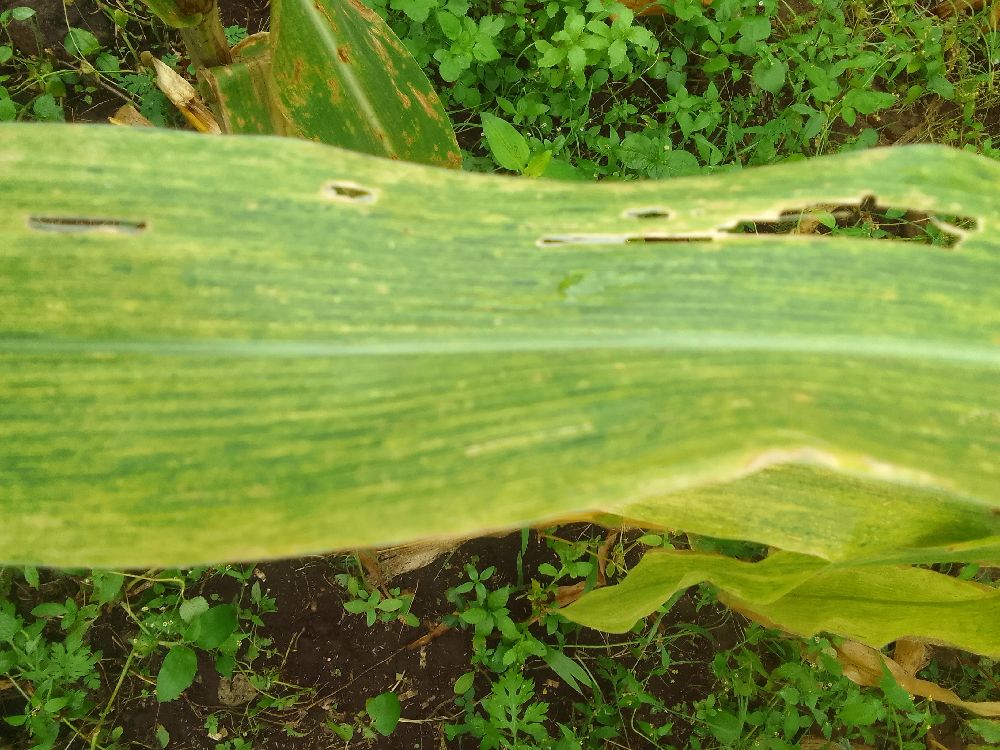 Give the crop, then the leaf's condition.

maize, maize lethal necrosis
